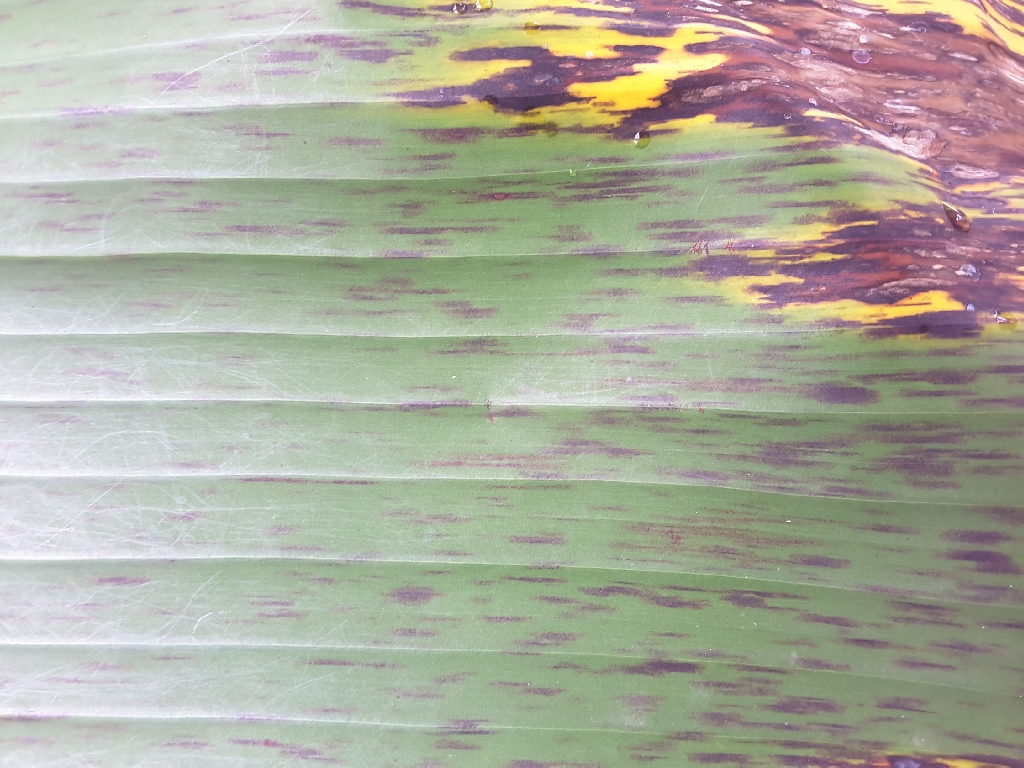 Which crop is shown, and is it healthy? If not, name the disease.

banana, black sigatoka
